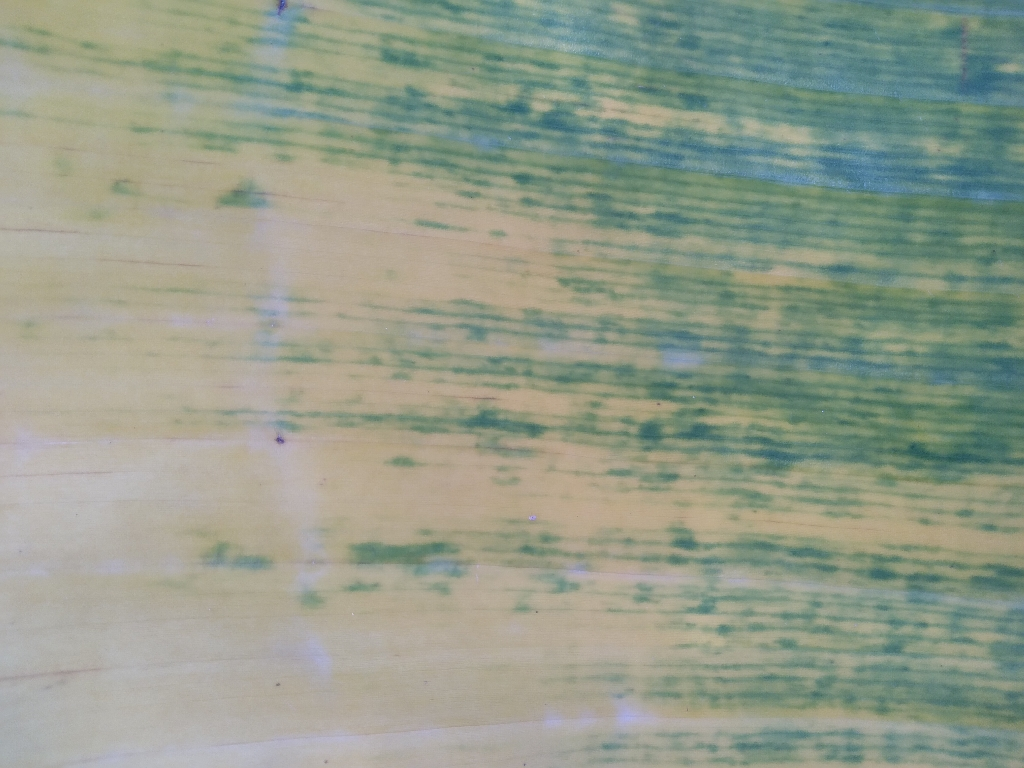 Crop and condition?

banana, fusarium wilt race 1
